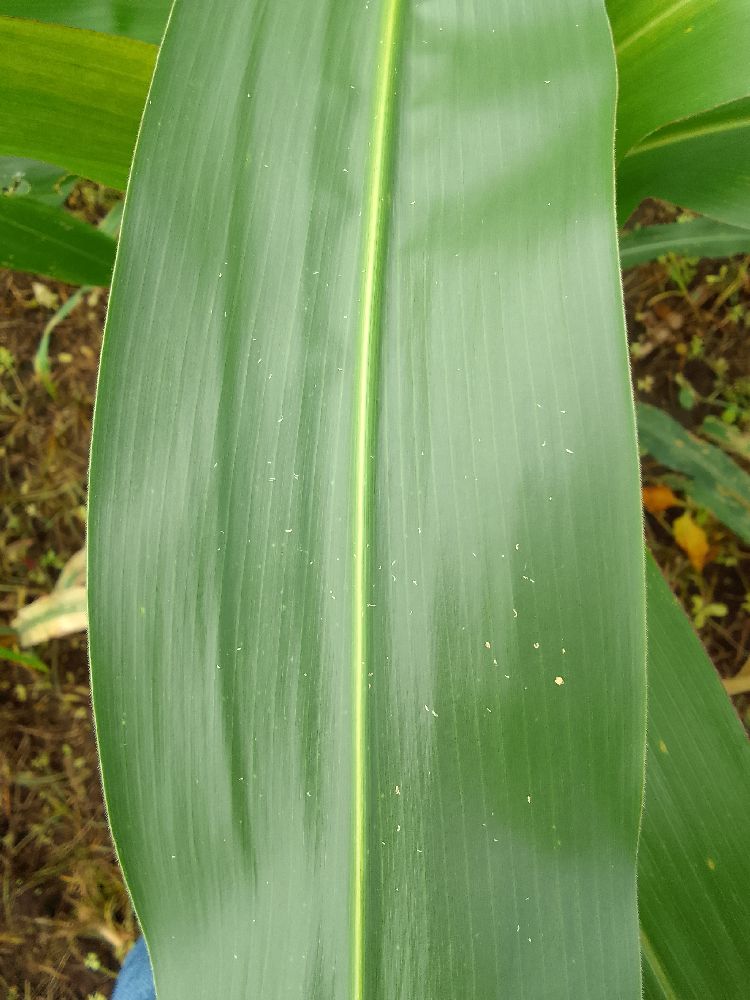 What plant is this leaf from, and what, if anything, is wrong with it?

maize, healthy
